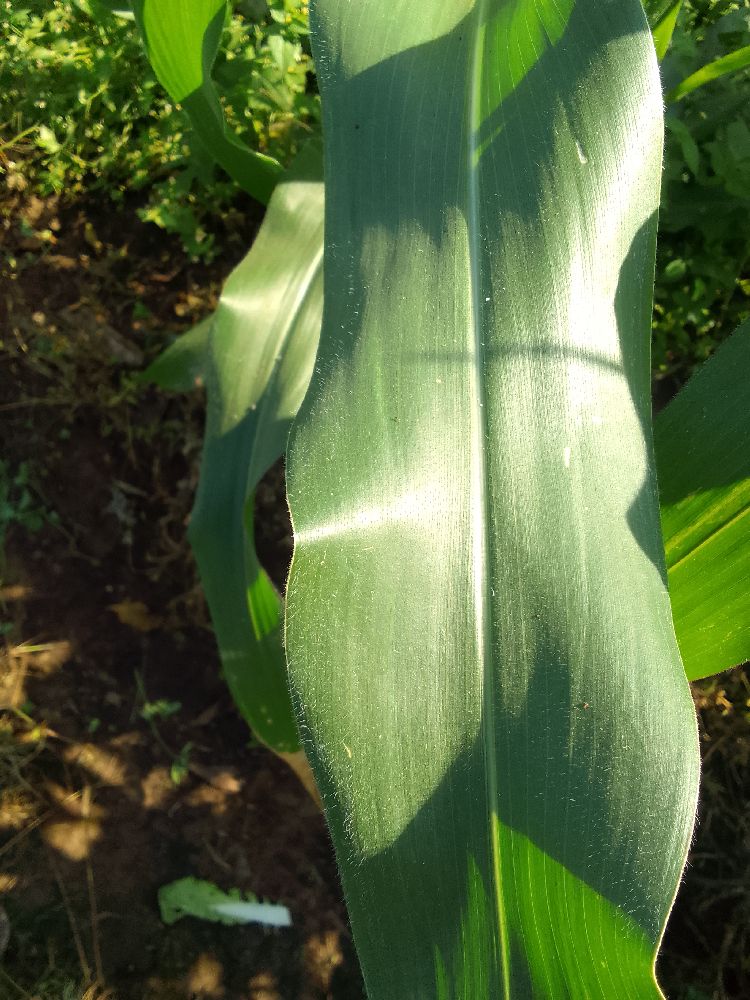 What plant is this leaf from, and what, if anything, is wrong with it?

maize, healthy
